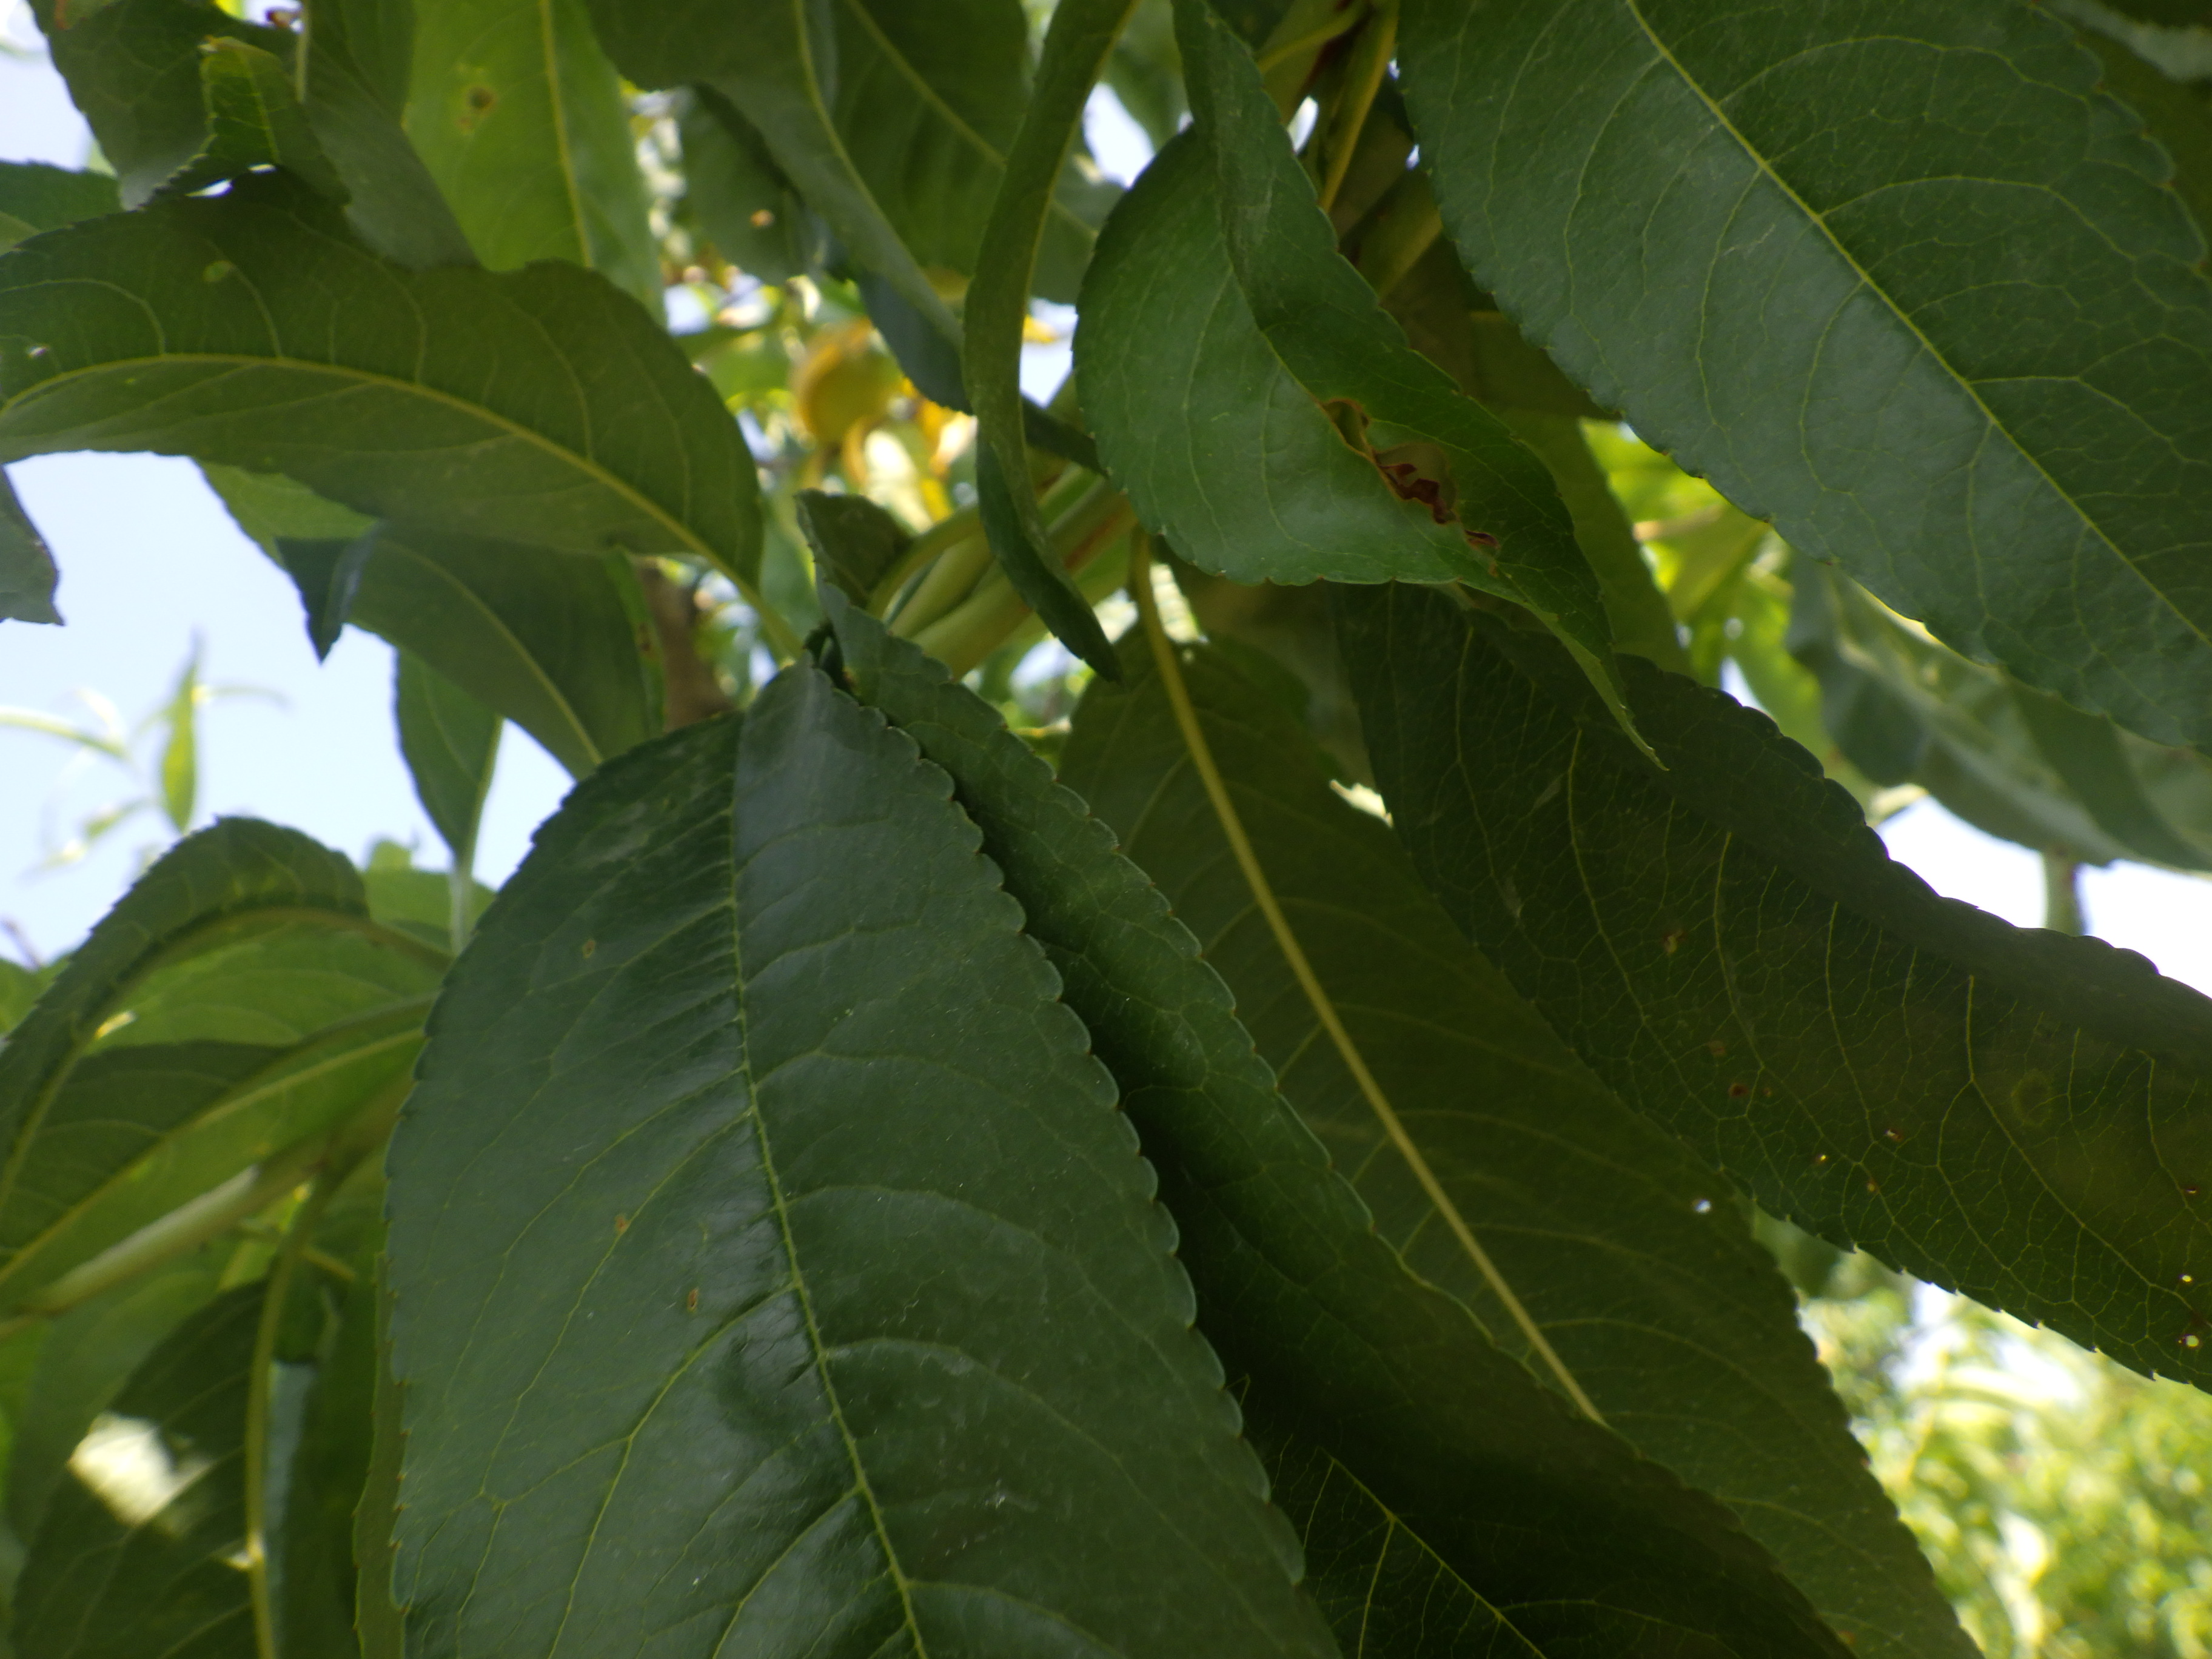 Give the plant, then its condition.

peach, shot hole disease
